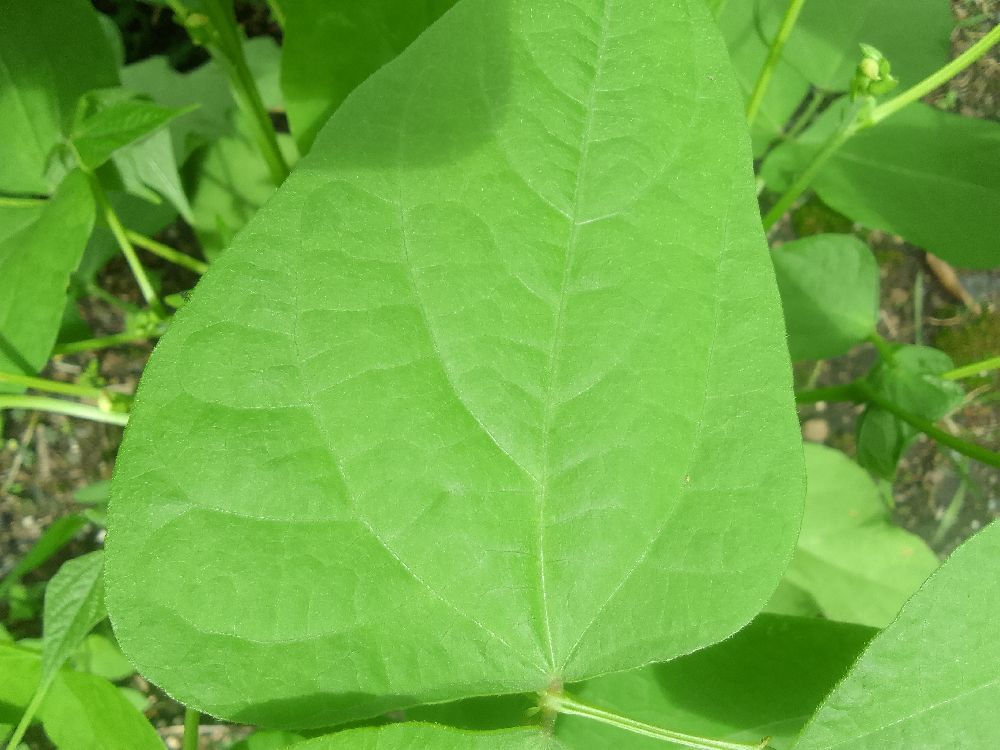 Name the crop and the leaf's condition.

common bean, healthy
